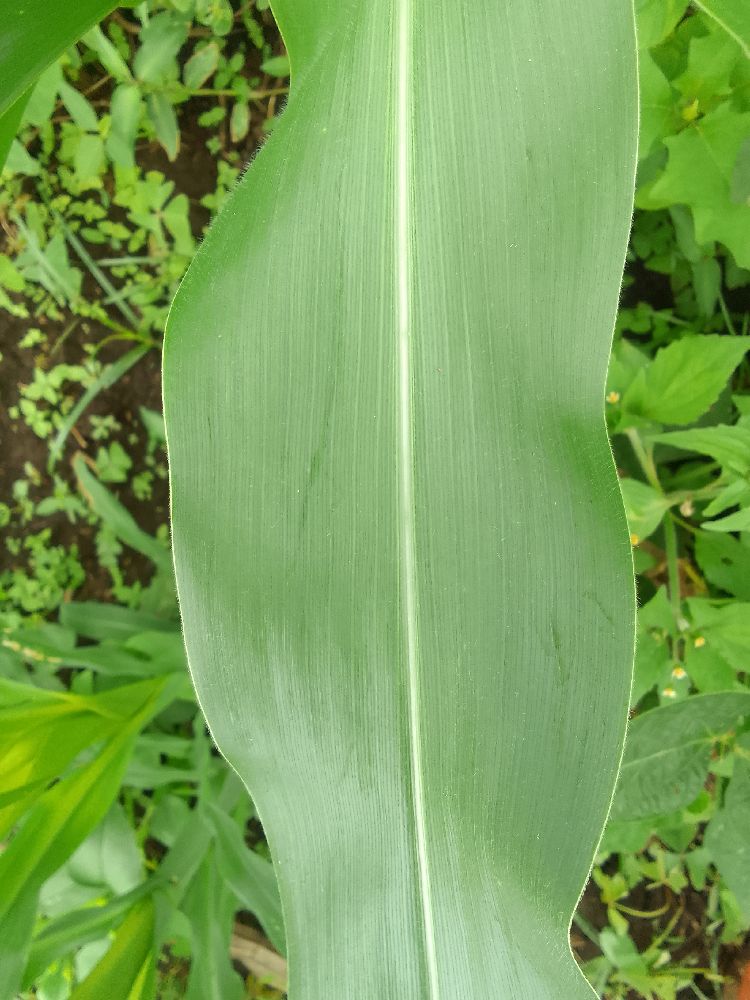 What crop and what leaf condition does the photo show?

maize, healthy
